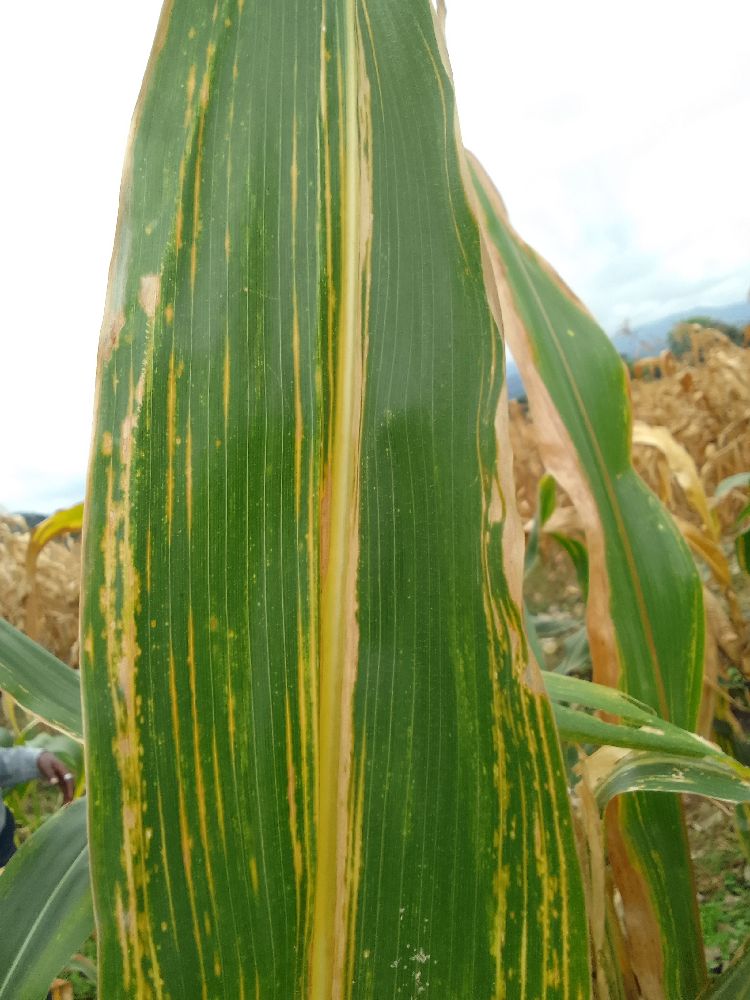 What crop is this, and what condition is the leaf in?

maize, maize lethal necrosis
